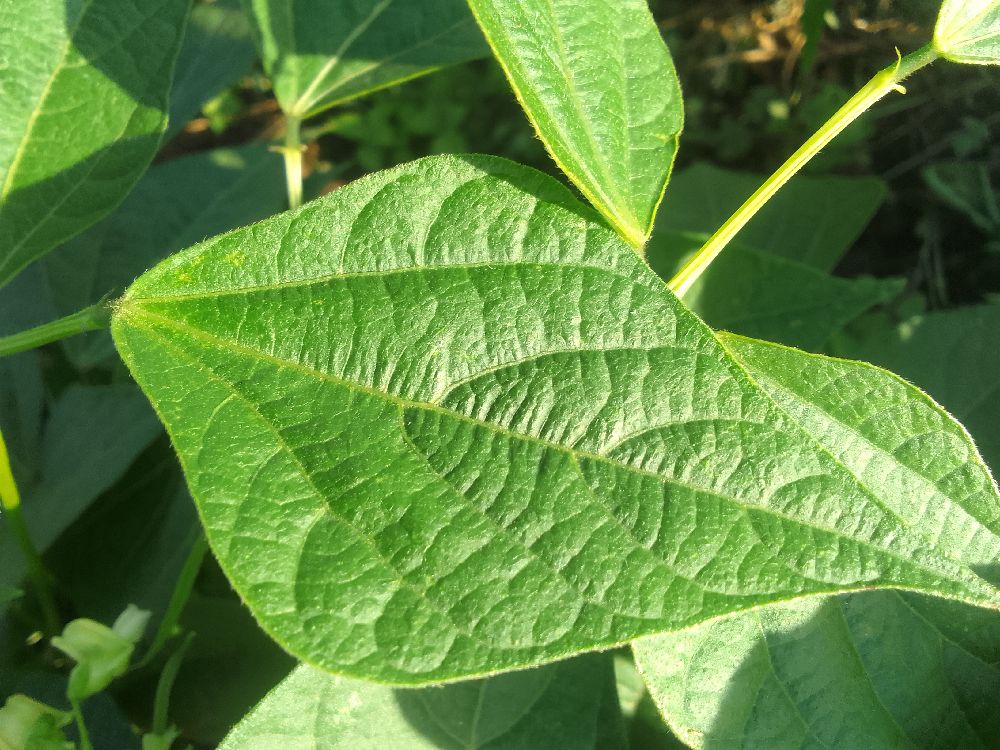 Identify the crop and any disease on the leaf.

common bean, healthy
